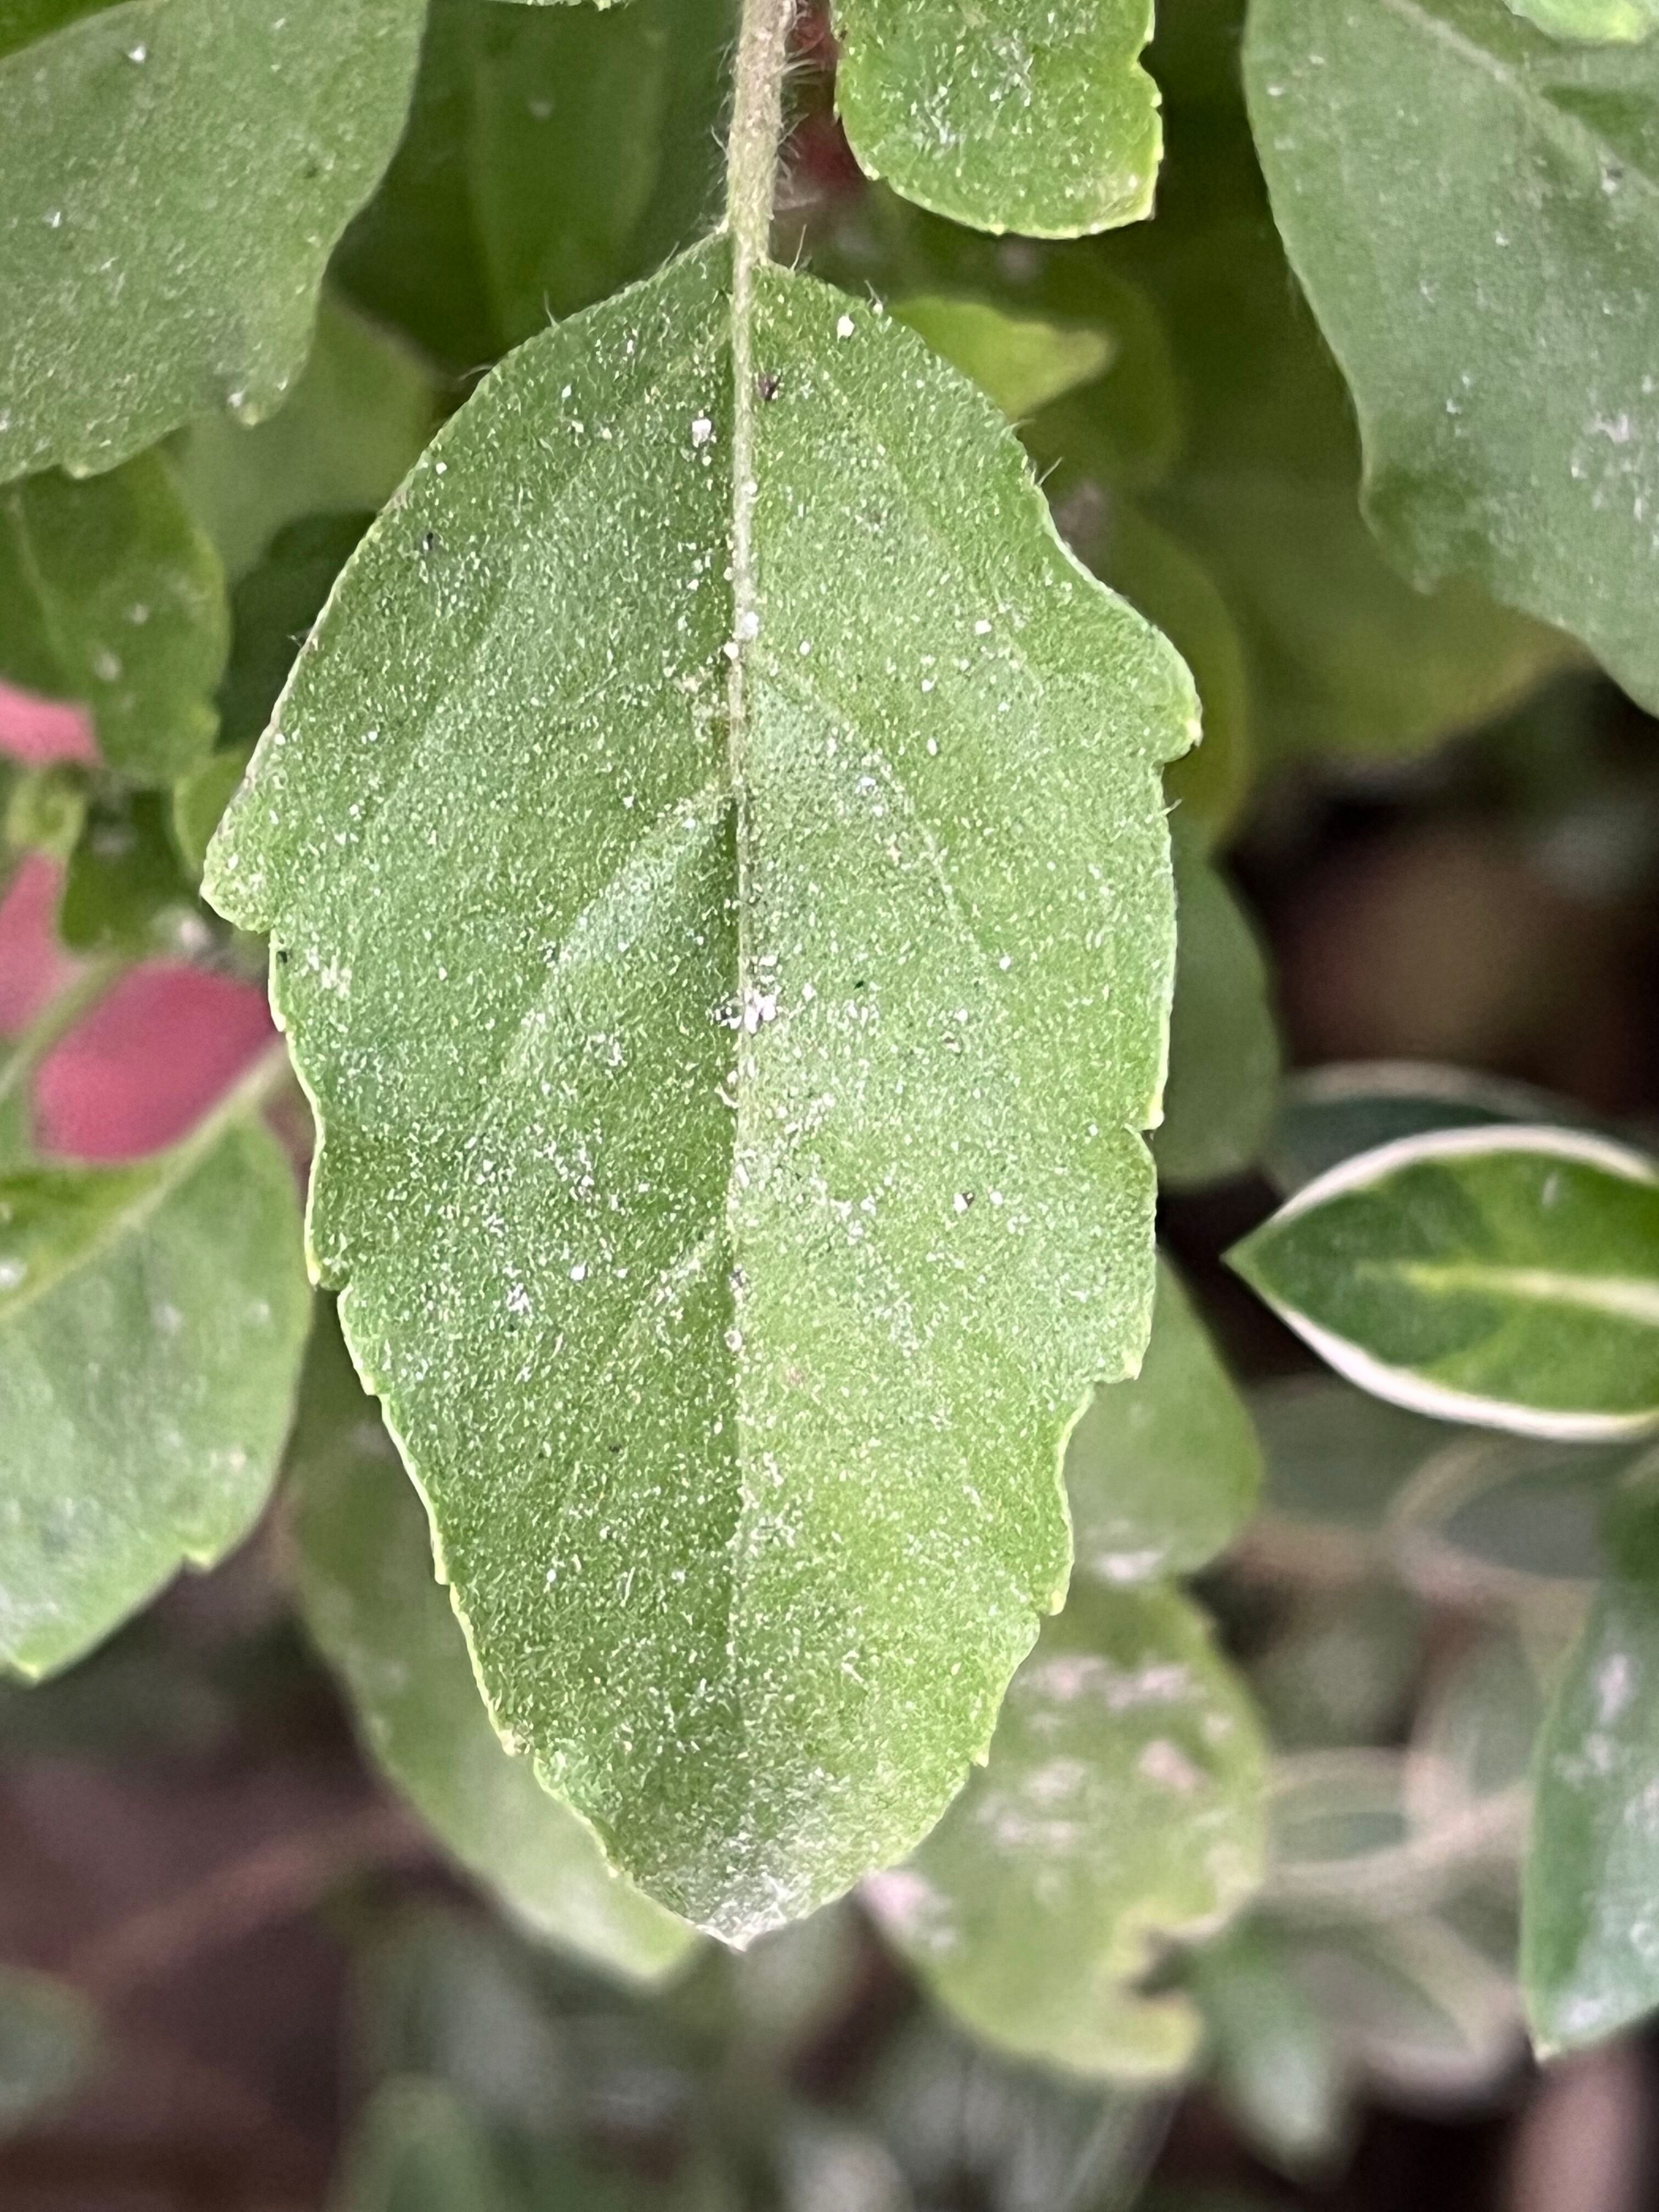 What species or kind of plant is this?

tulshi
